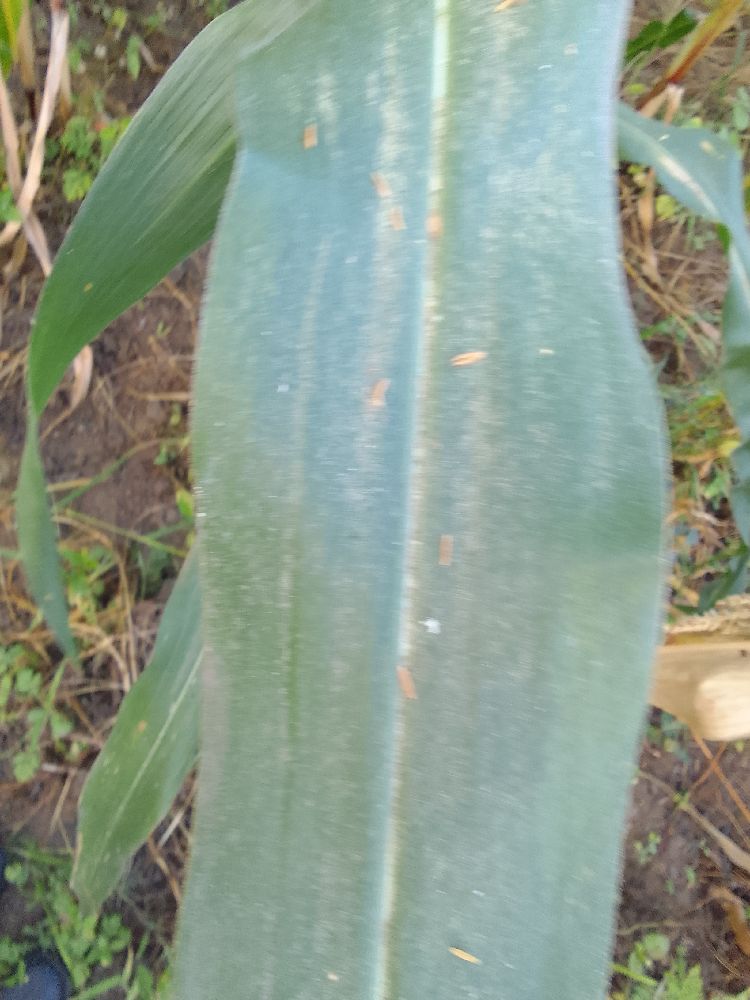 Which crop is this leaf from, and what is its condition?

maize, healthy
